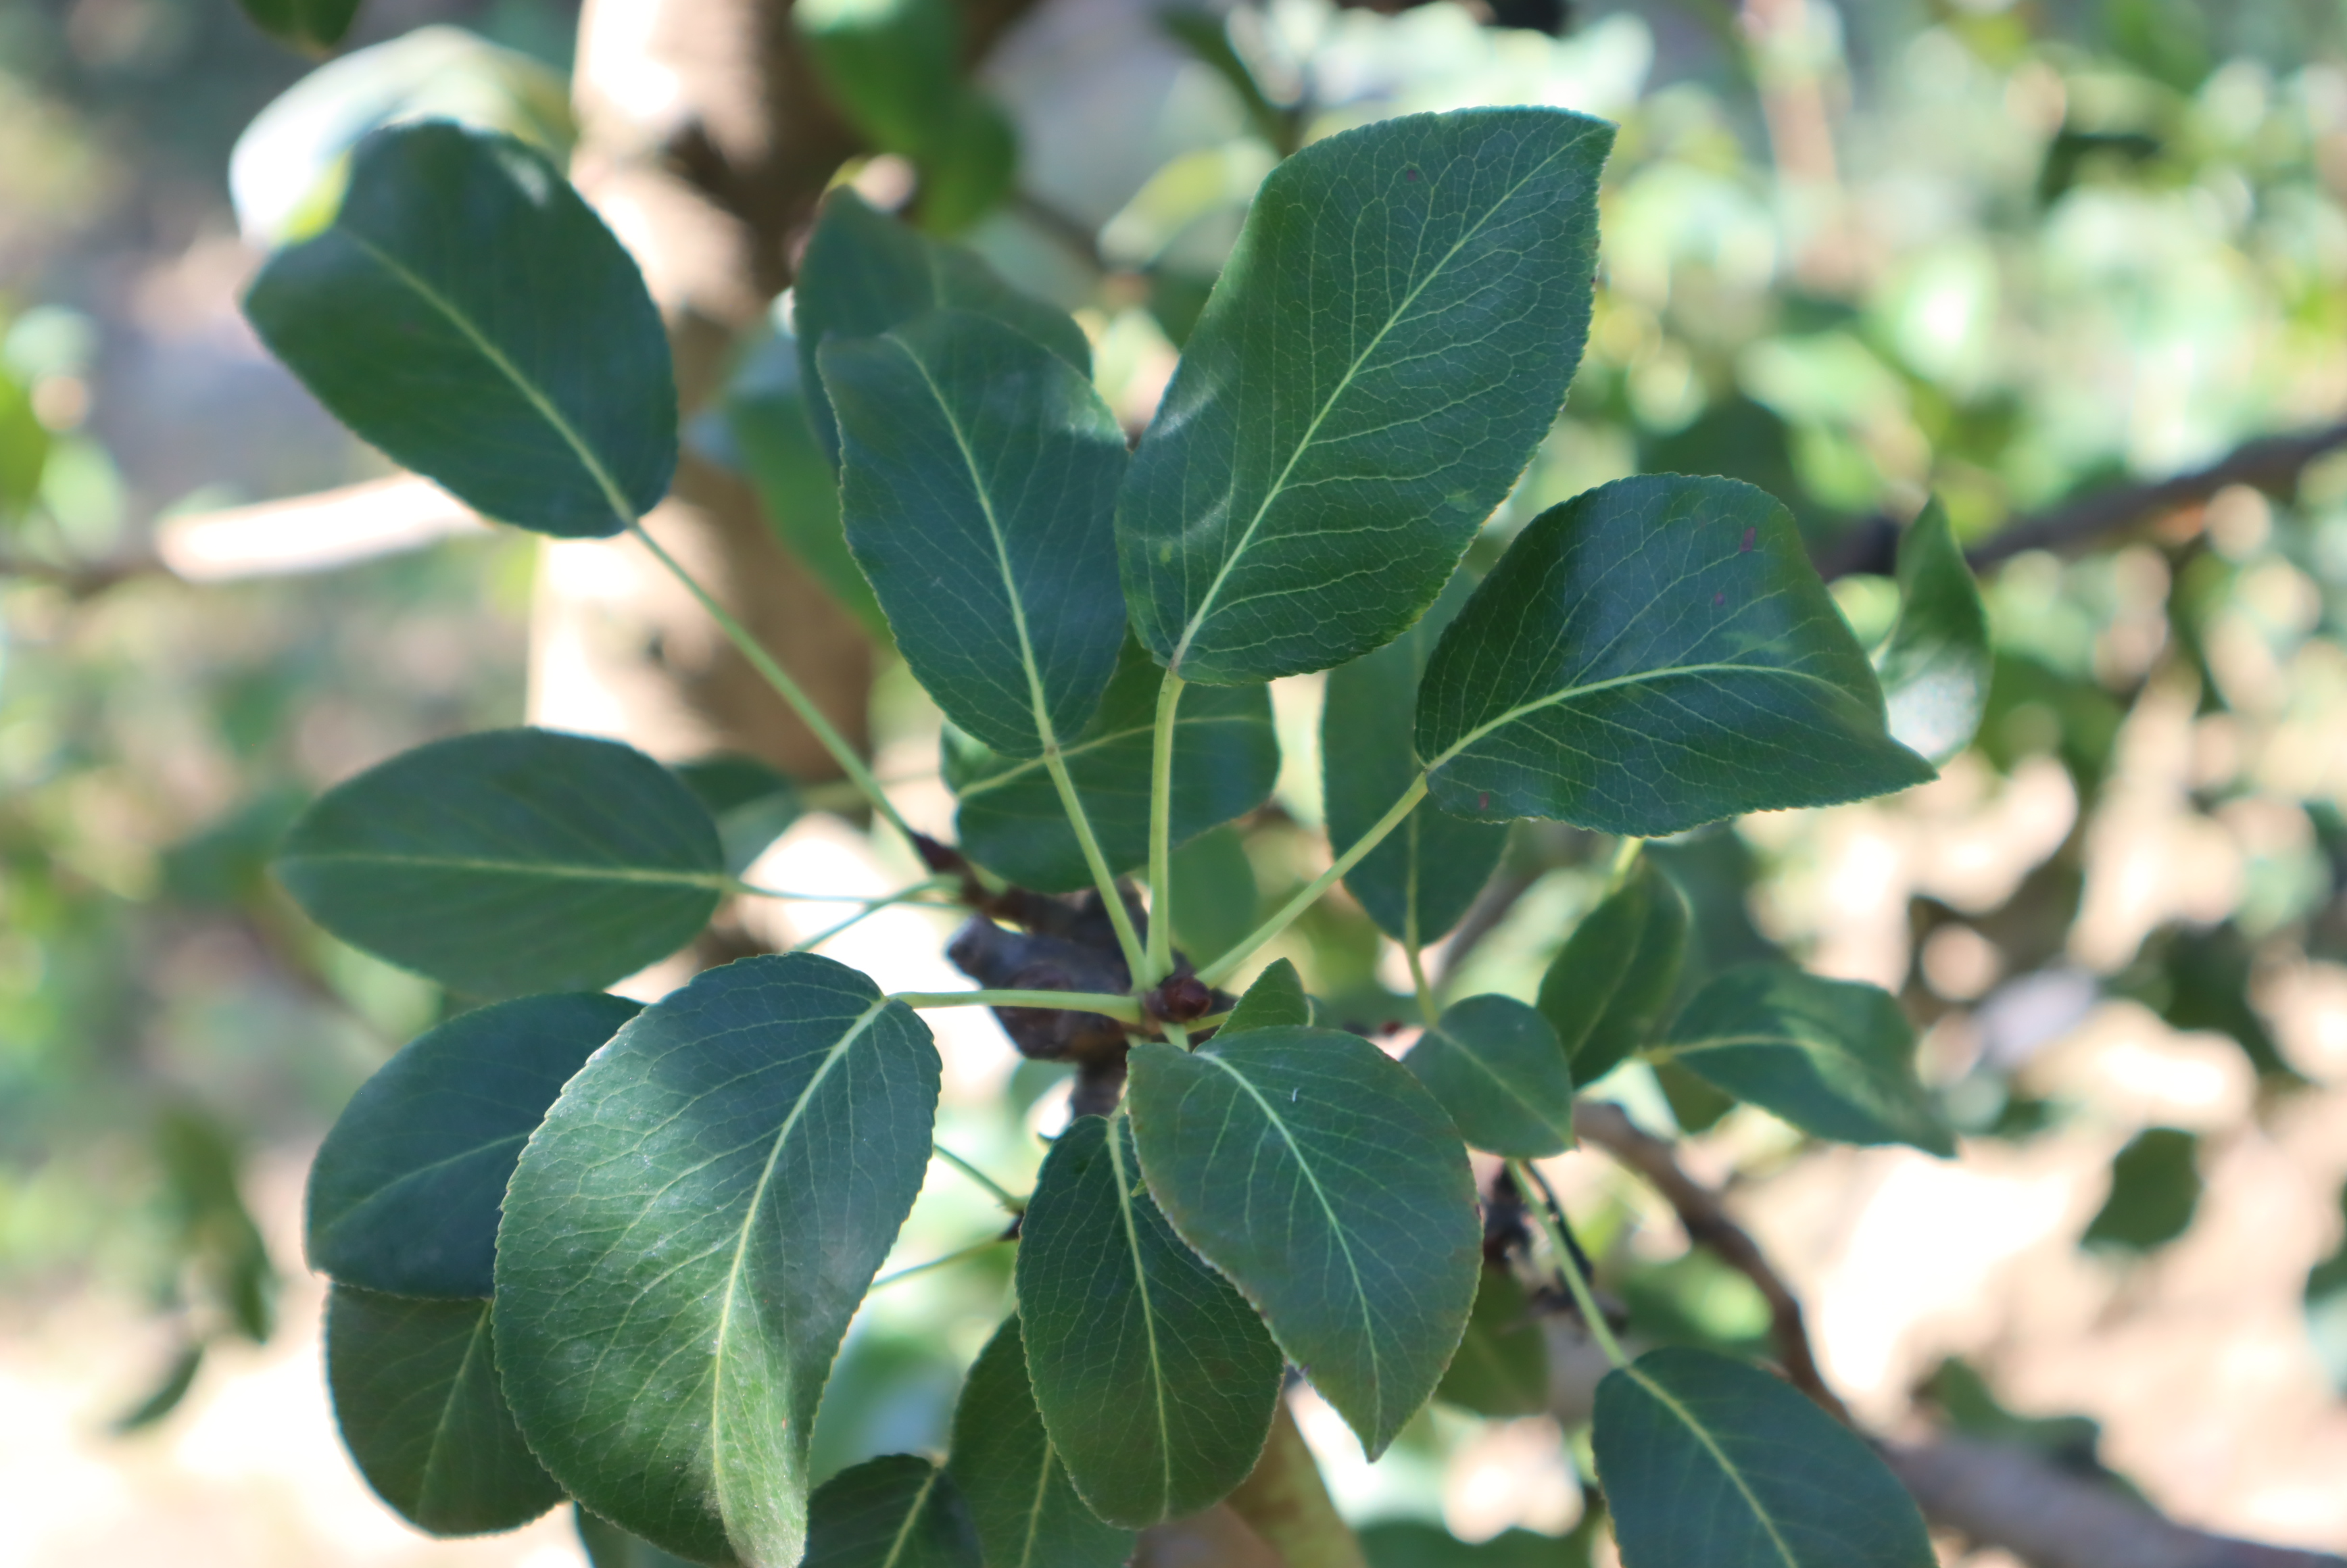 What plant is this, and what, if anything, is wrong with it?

pear, black spot
